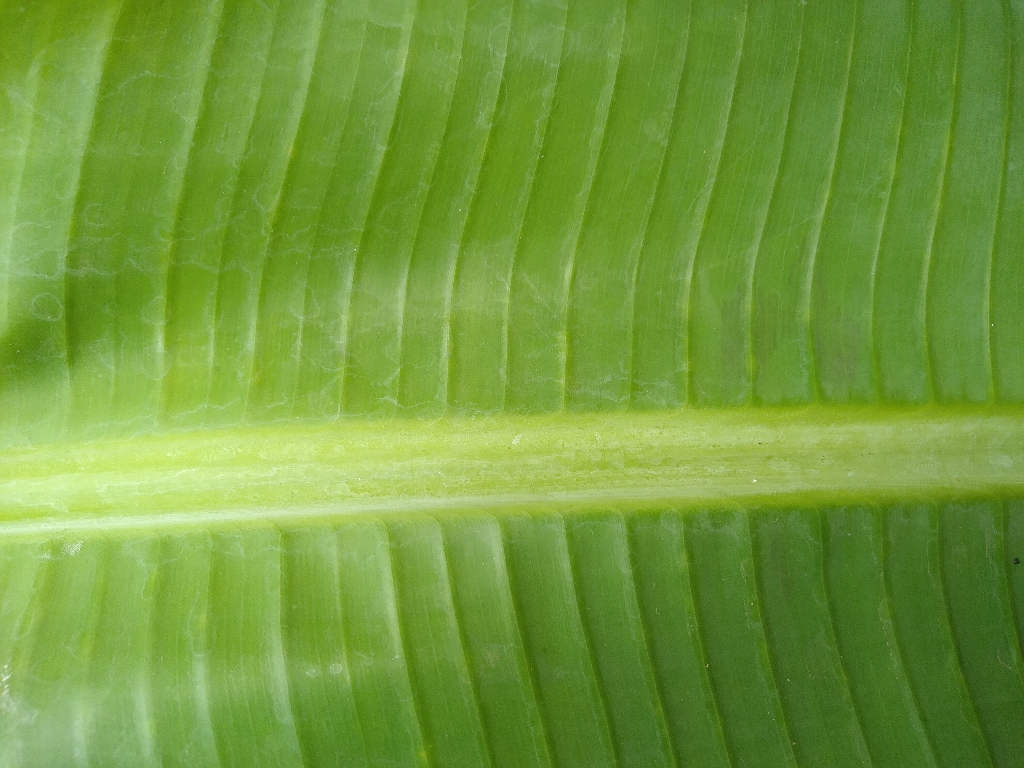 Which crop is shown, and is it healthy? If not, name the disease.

banana, healthy
